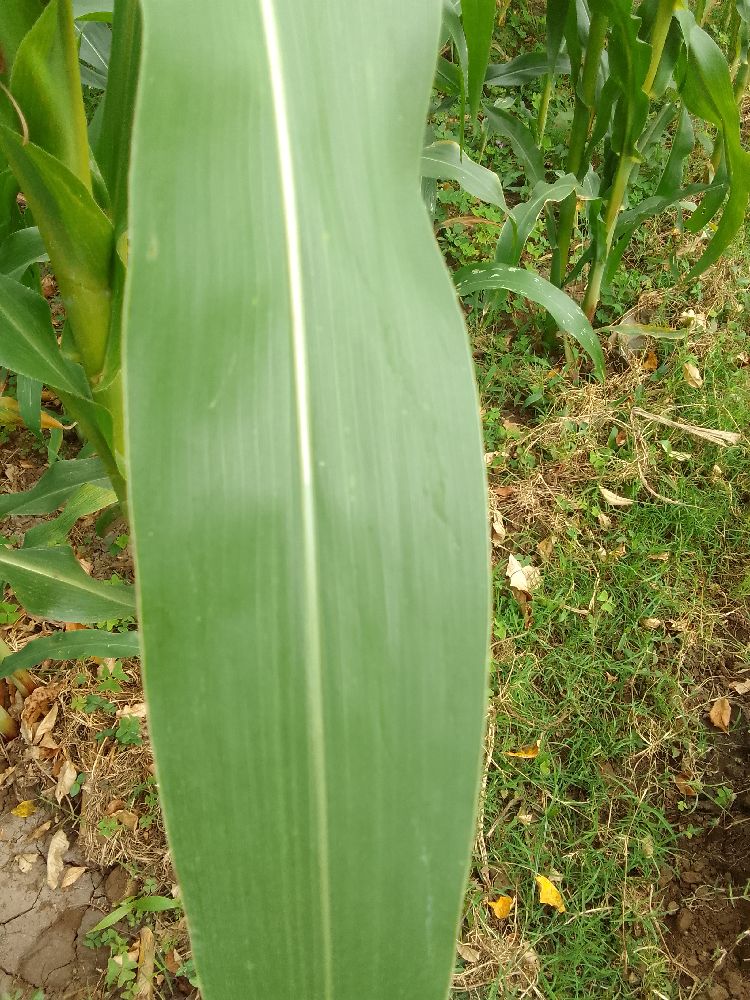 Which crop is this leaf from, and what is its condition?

maize, healthy
